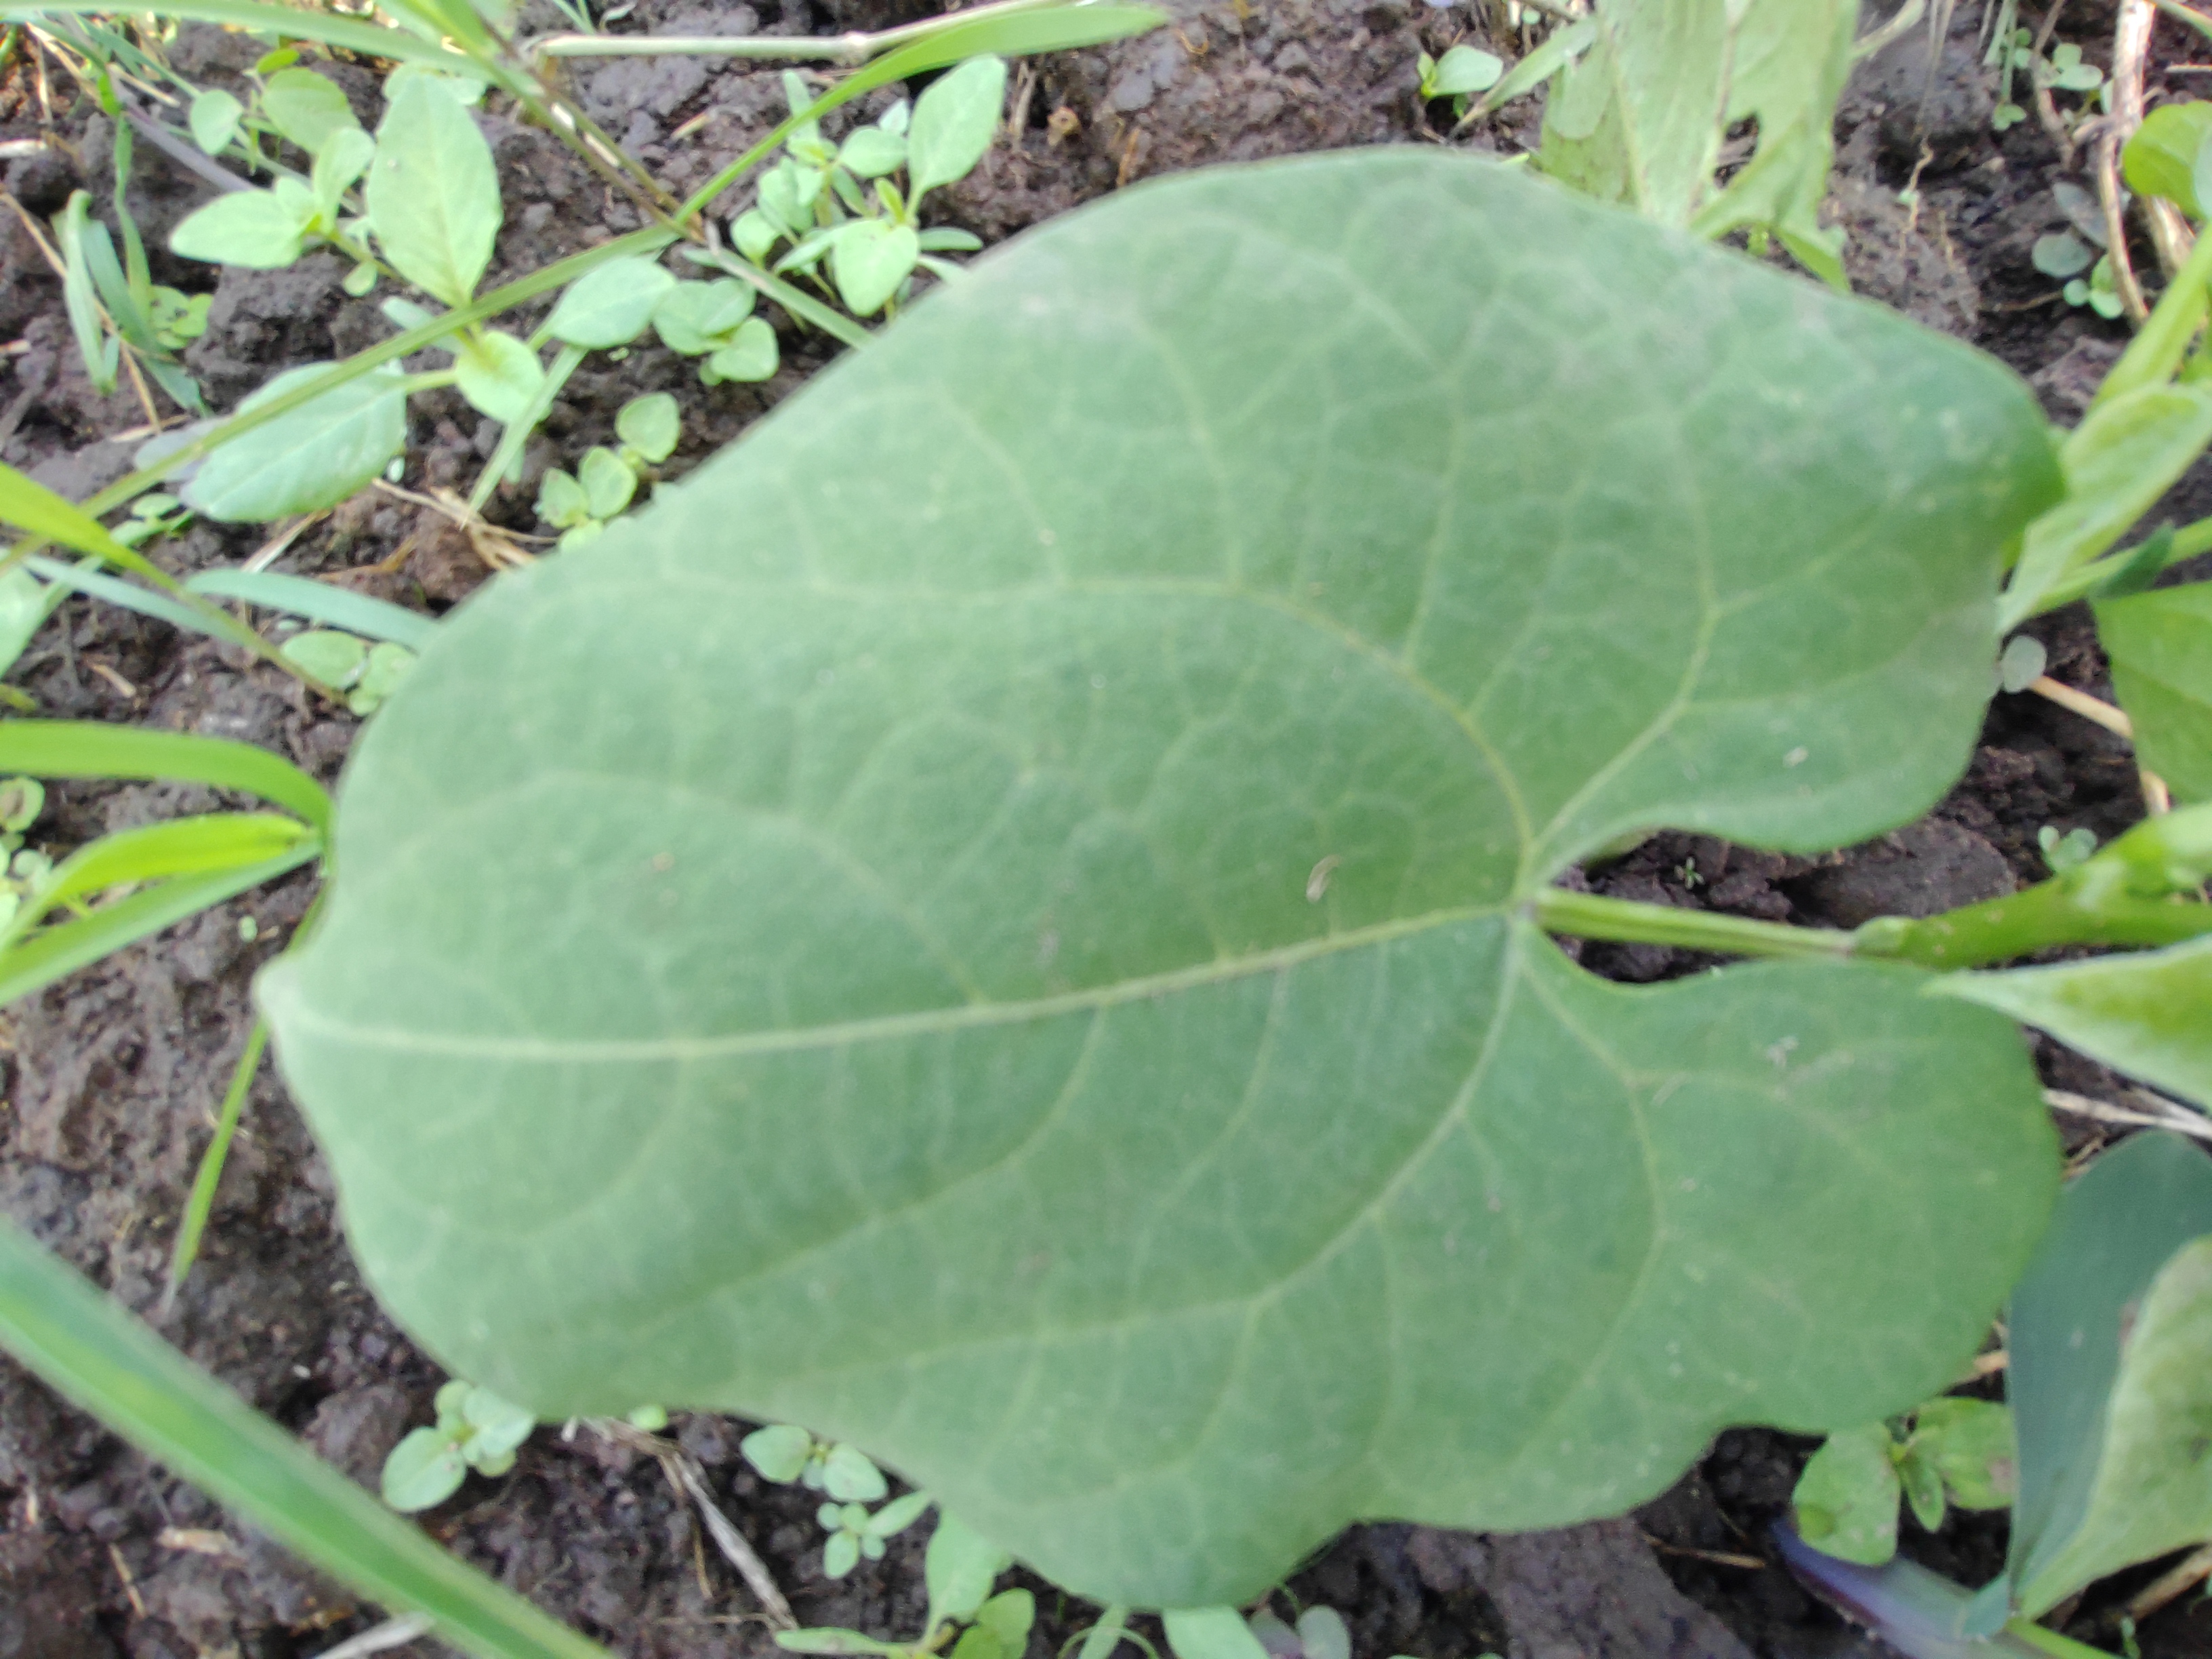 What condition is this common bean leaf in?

healthy
